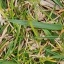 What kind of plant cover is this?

grass
